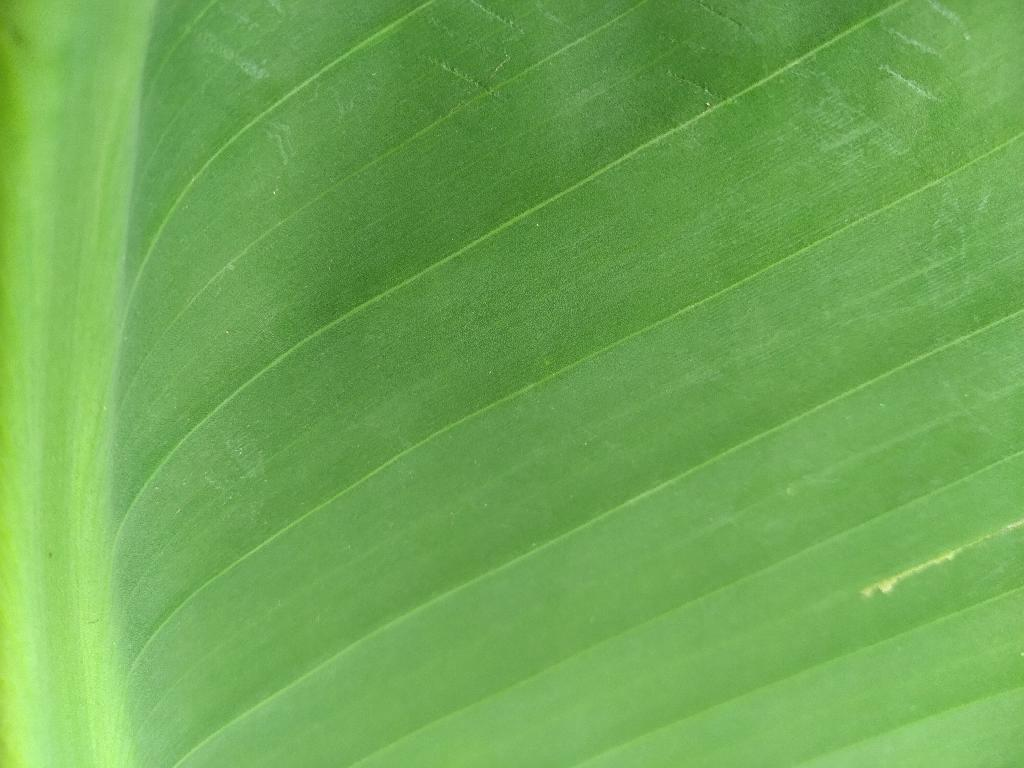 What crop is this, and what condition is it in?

banana, healthy
